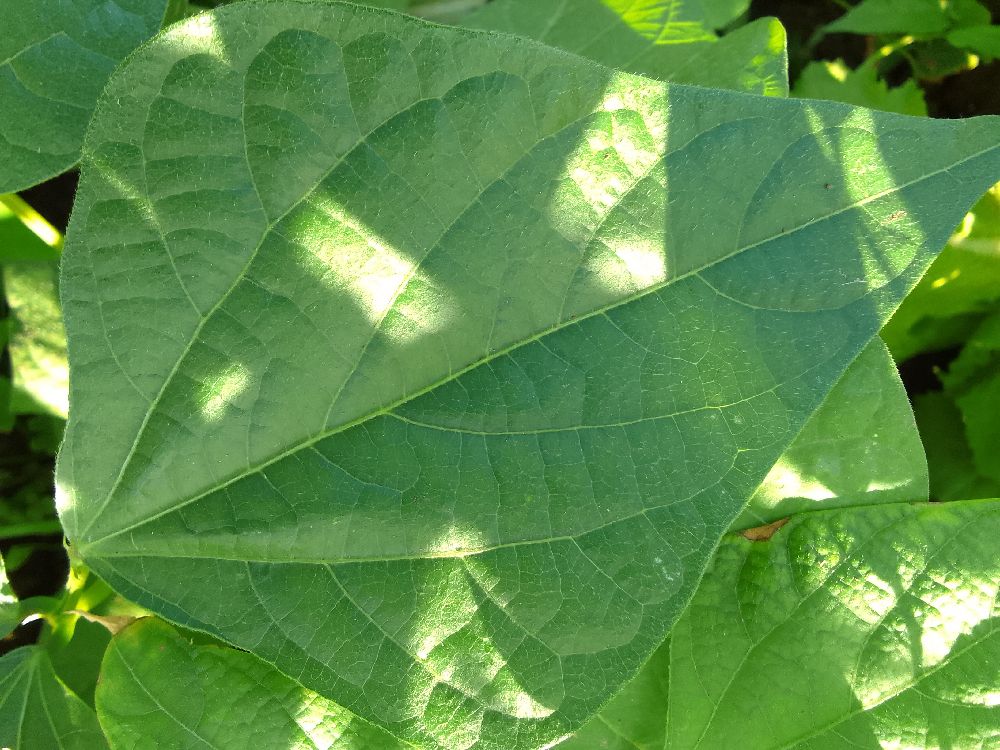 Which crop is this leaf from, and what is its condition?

common bean, healthy
